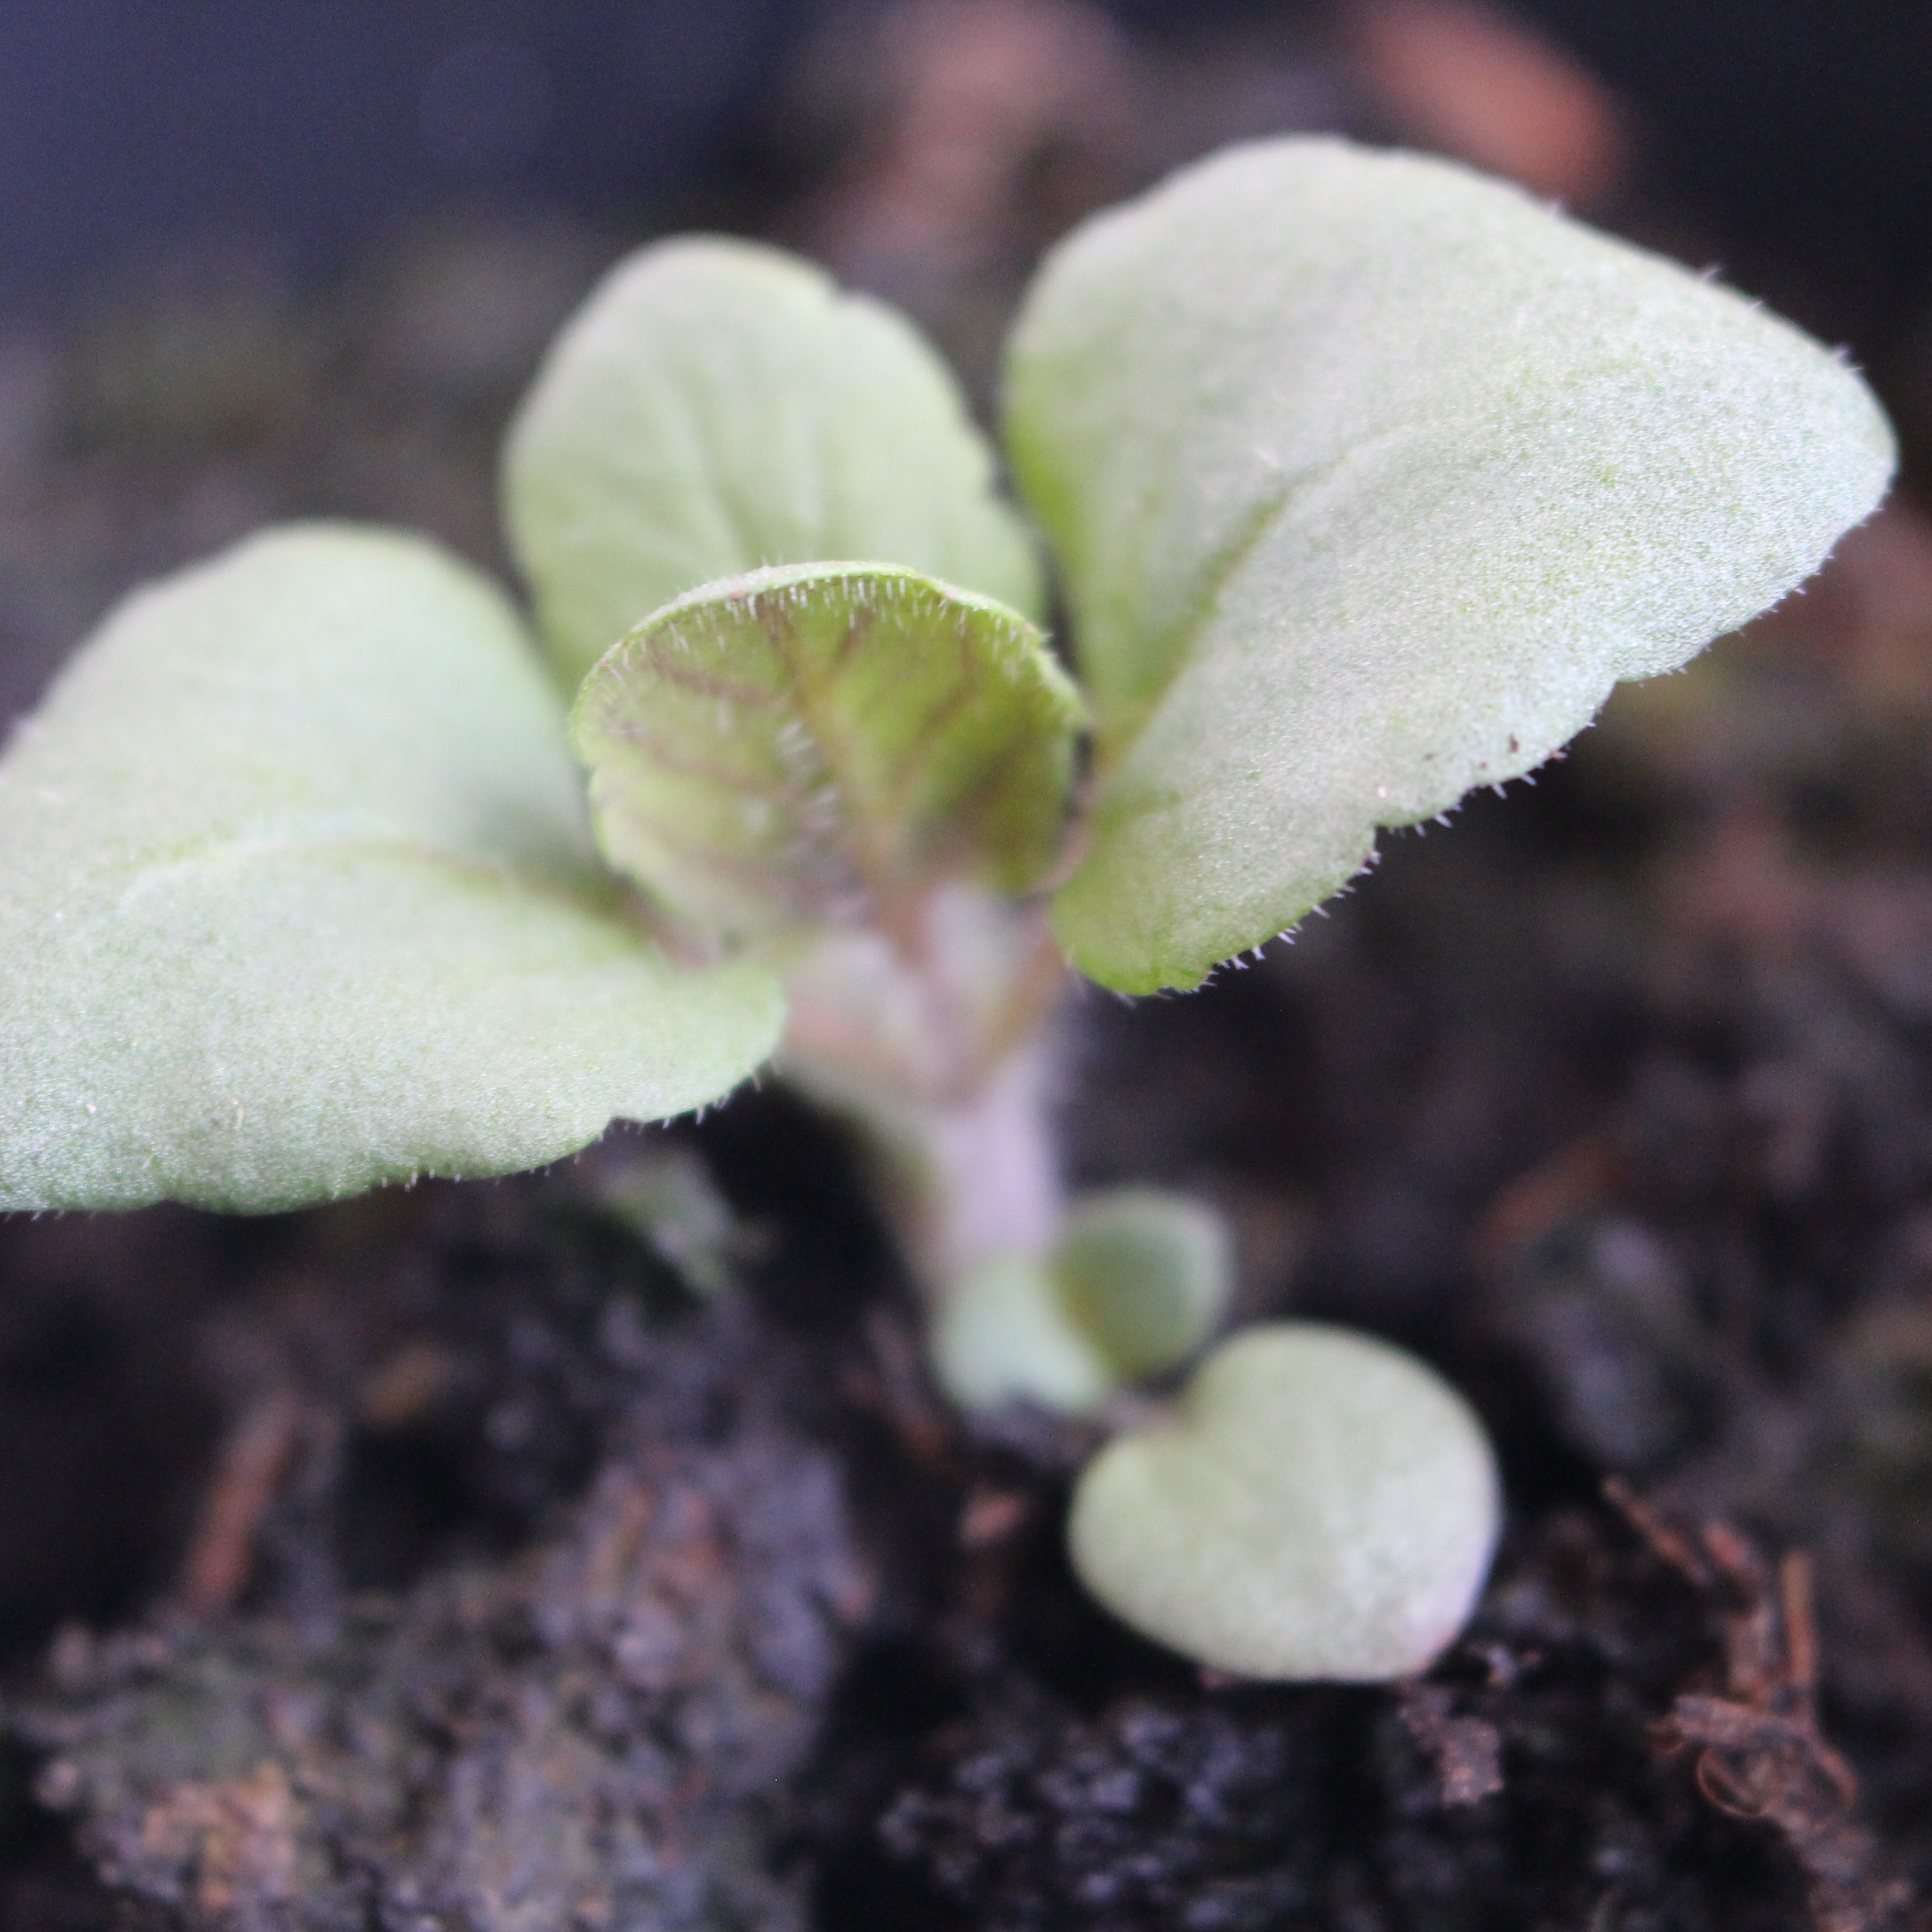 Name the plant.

Veronica persica
